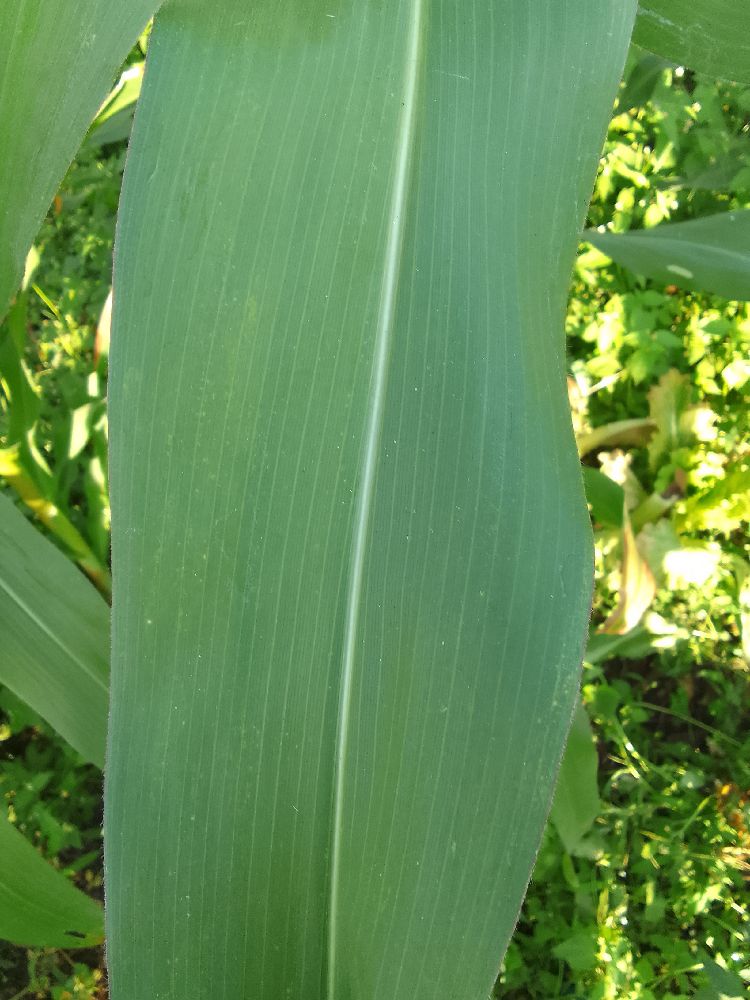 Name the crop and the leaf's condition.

maize, healthy
